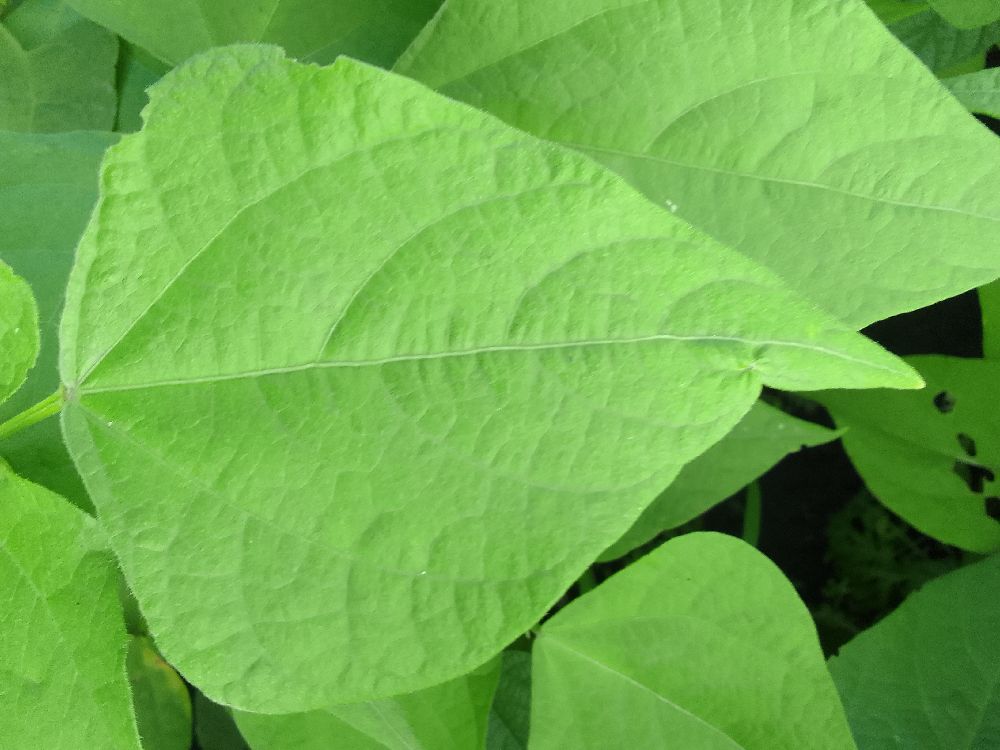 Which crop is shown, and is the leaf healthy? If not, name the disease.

common bean, healthy
